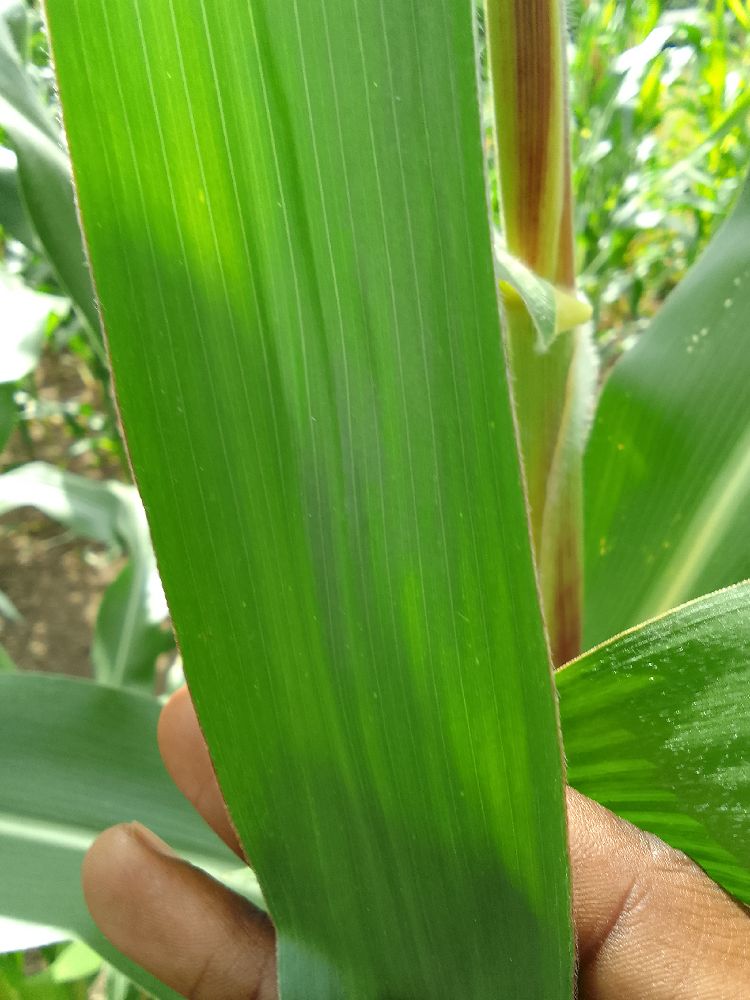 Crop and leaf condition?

maize, healthy
